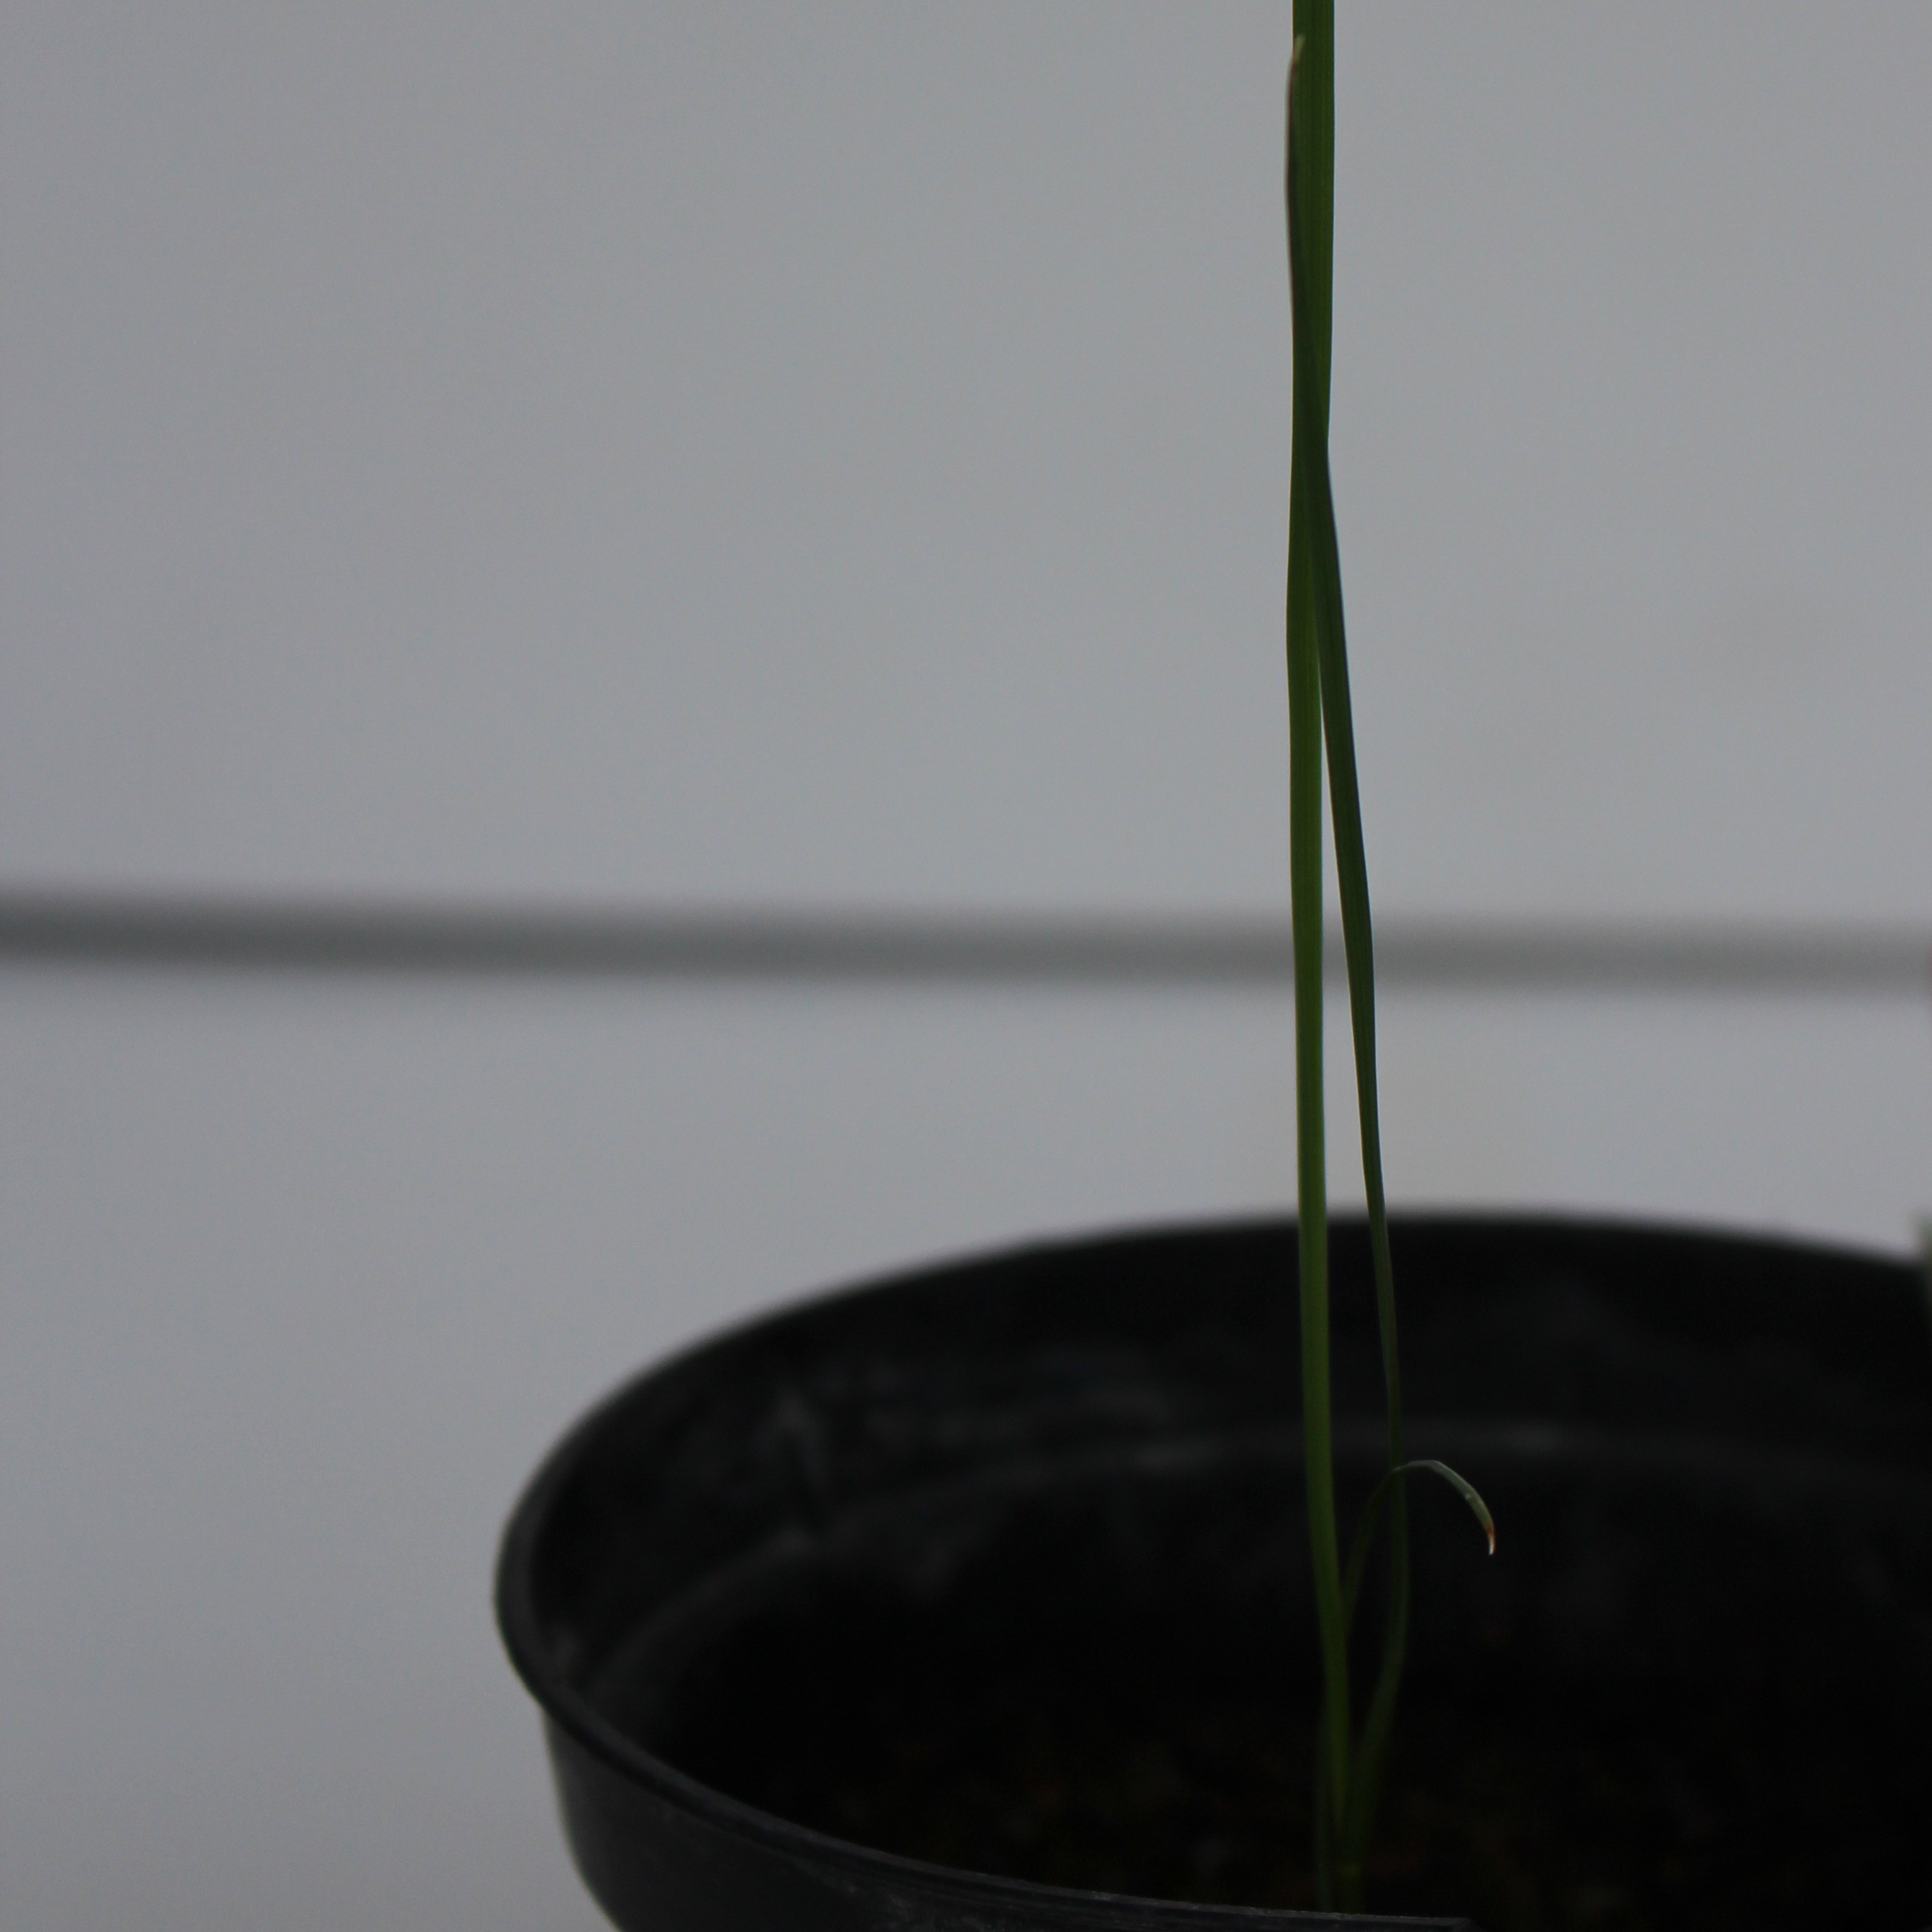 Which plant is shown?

Lolium multiflorum
